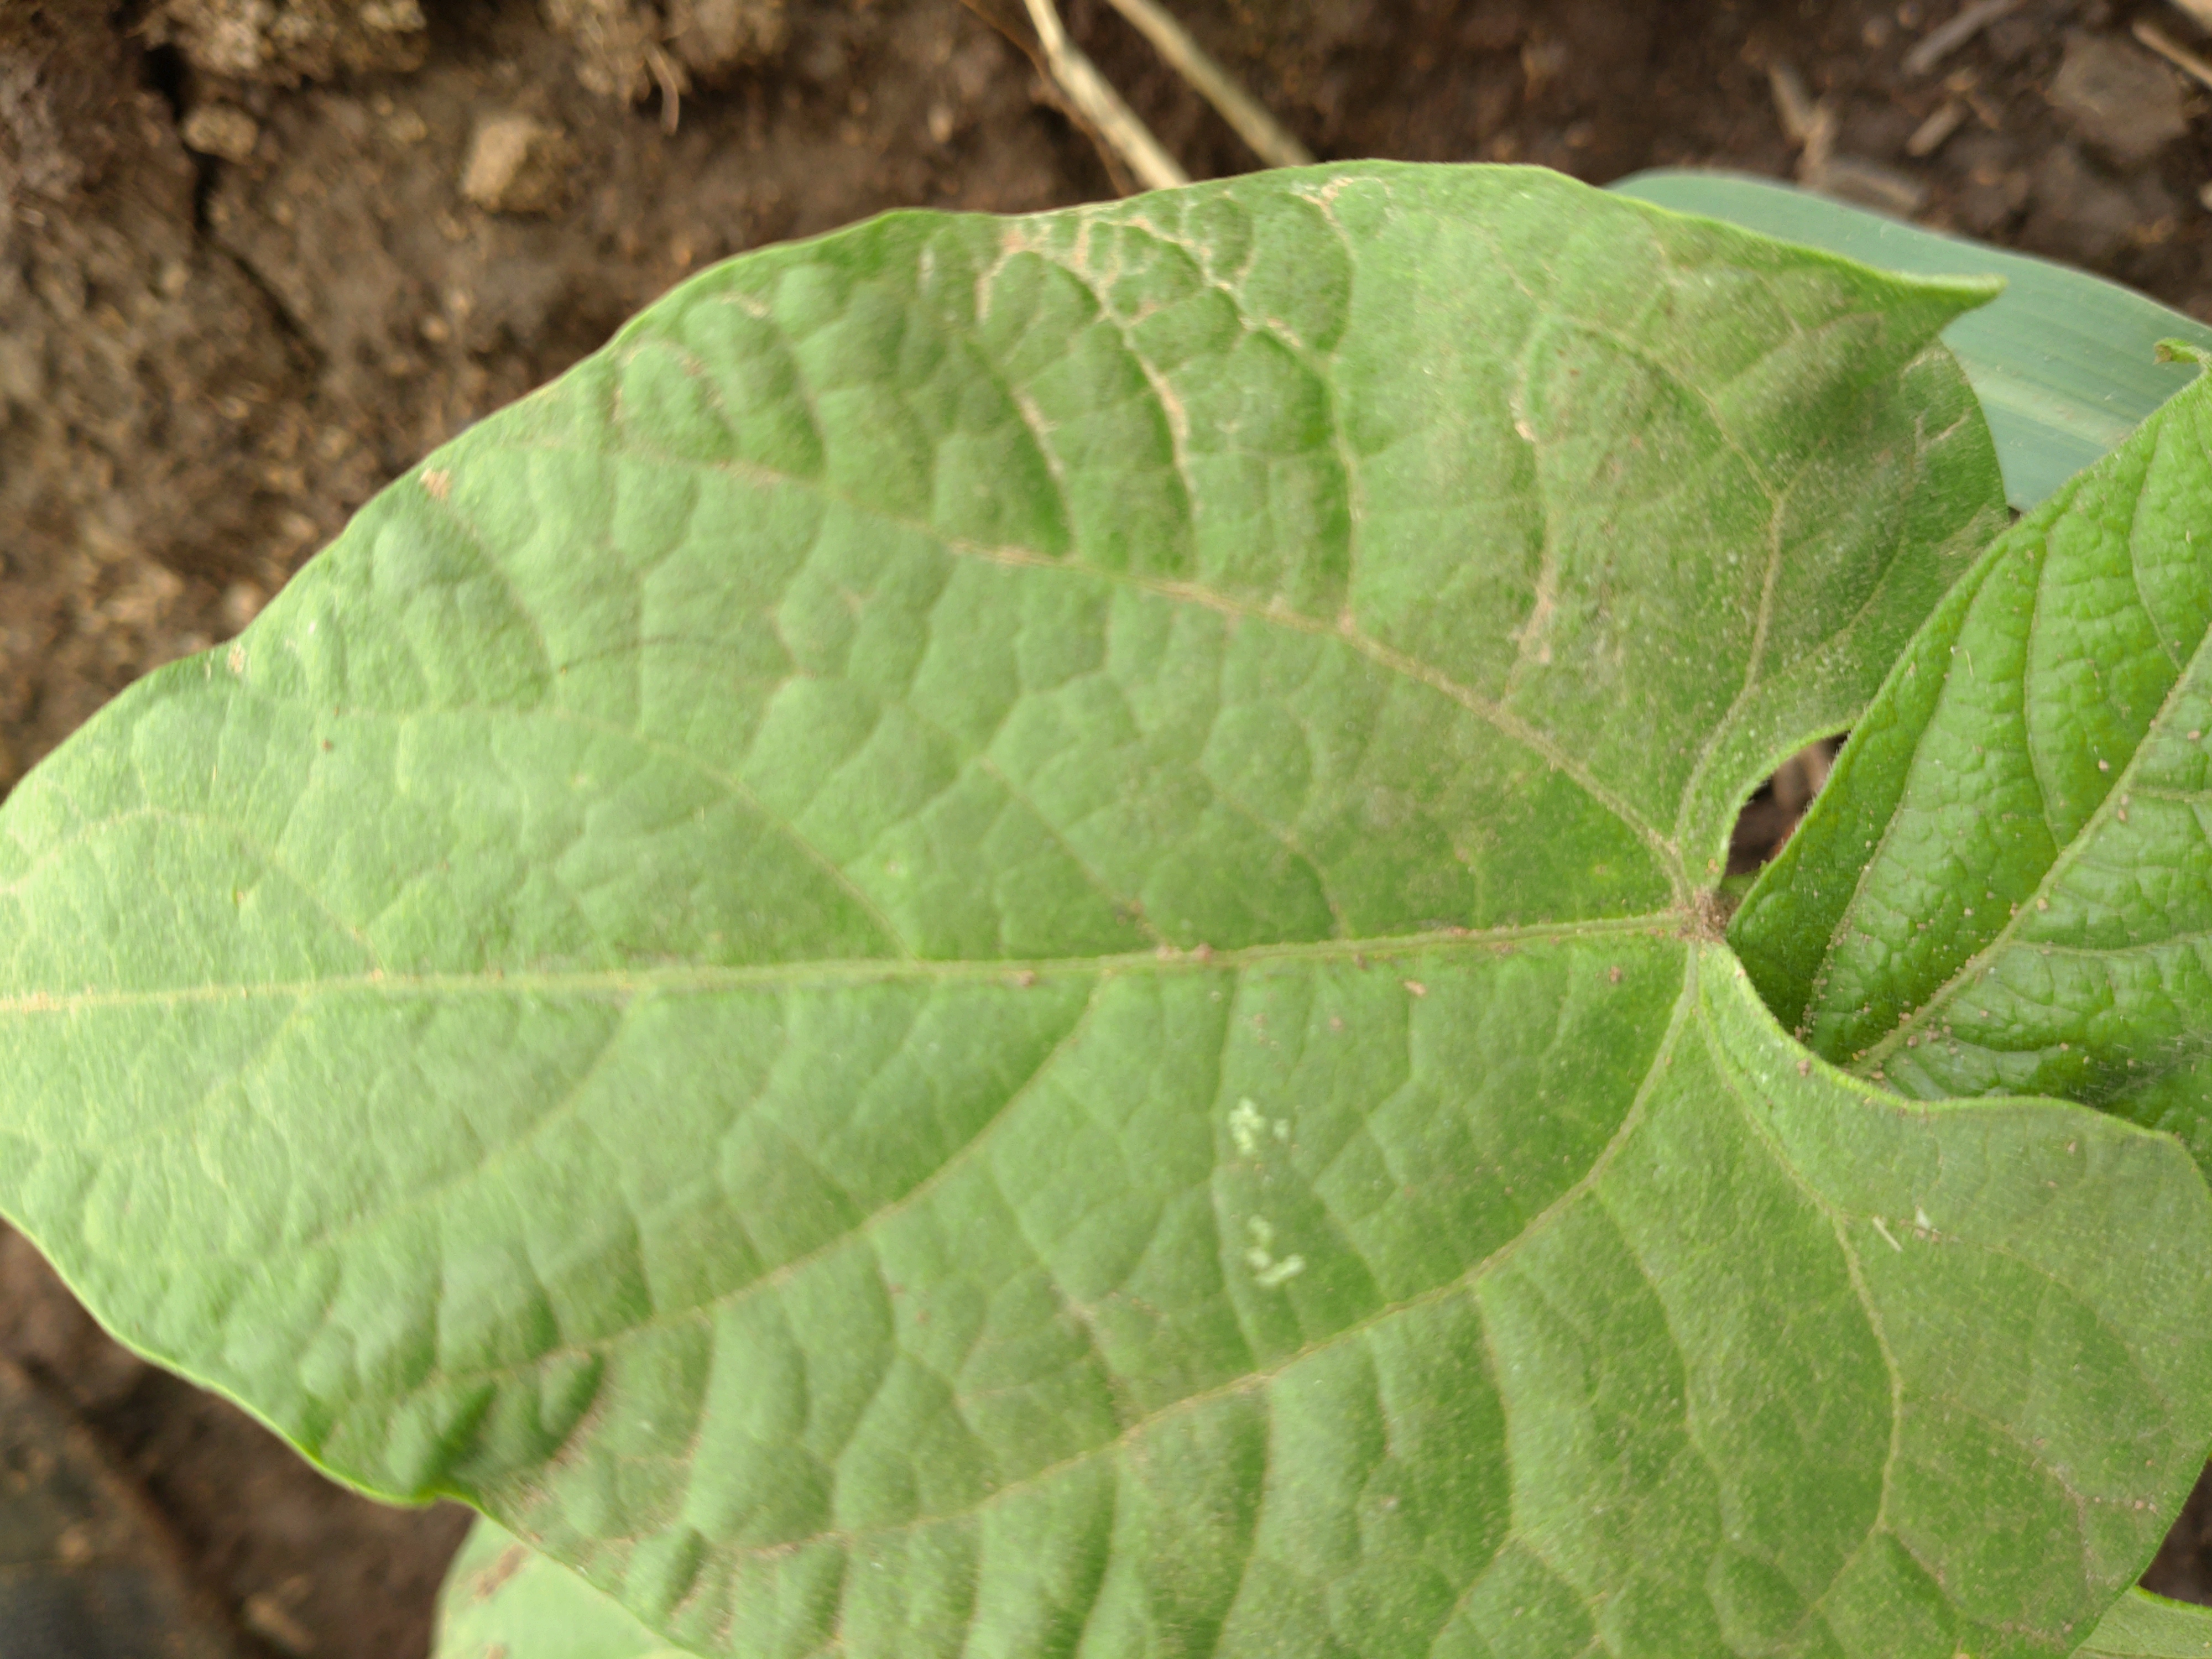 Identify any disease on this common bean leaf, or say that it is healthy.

healthy
